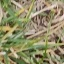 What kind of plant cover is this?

grass
